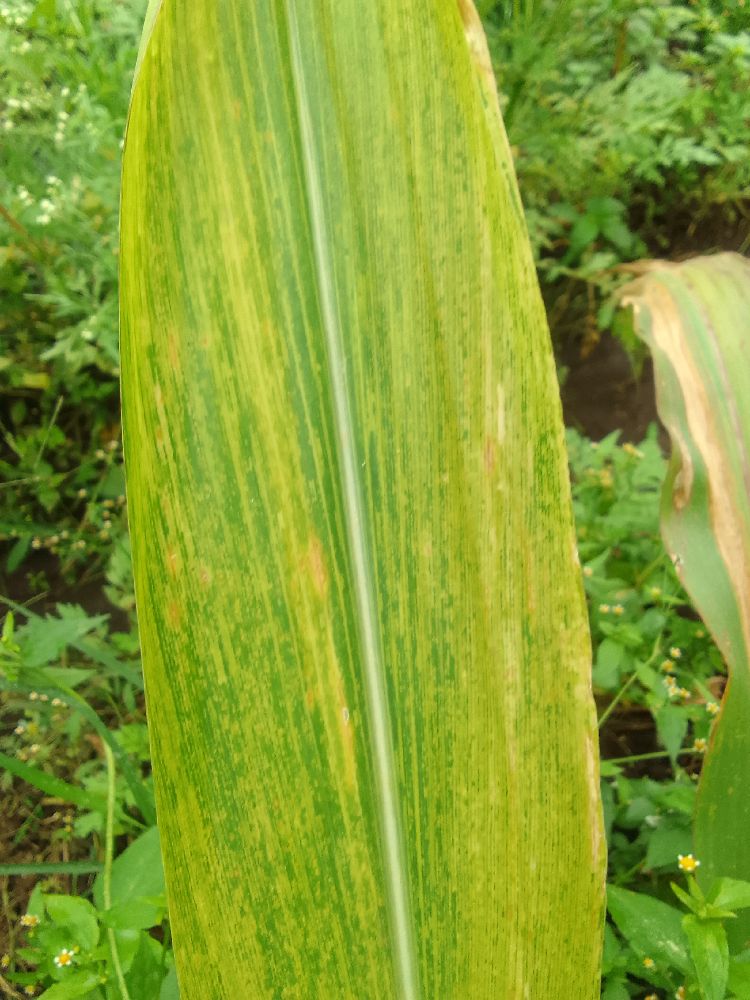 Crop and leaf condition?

maize, maize lethal necrosis
